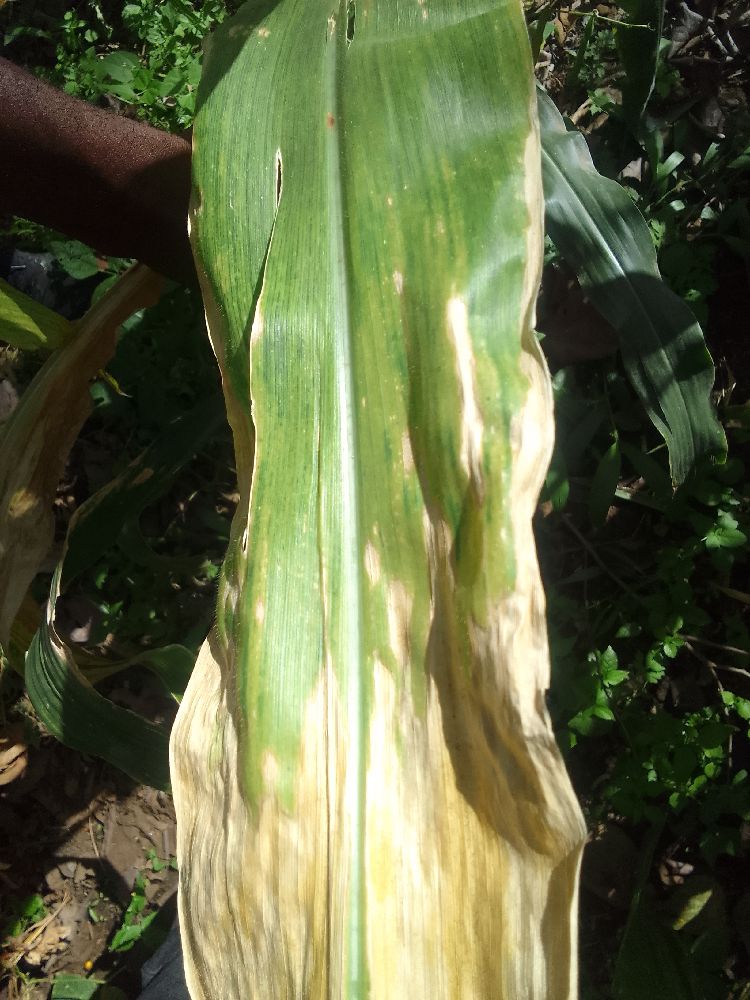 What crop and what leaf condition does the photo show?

maize, maize lethal necrosis
